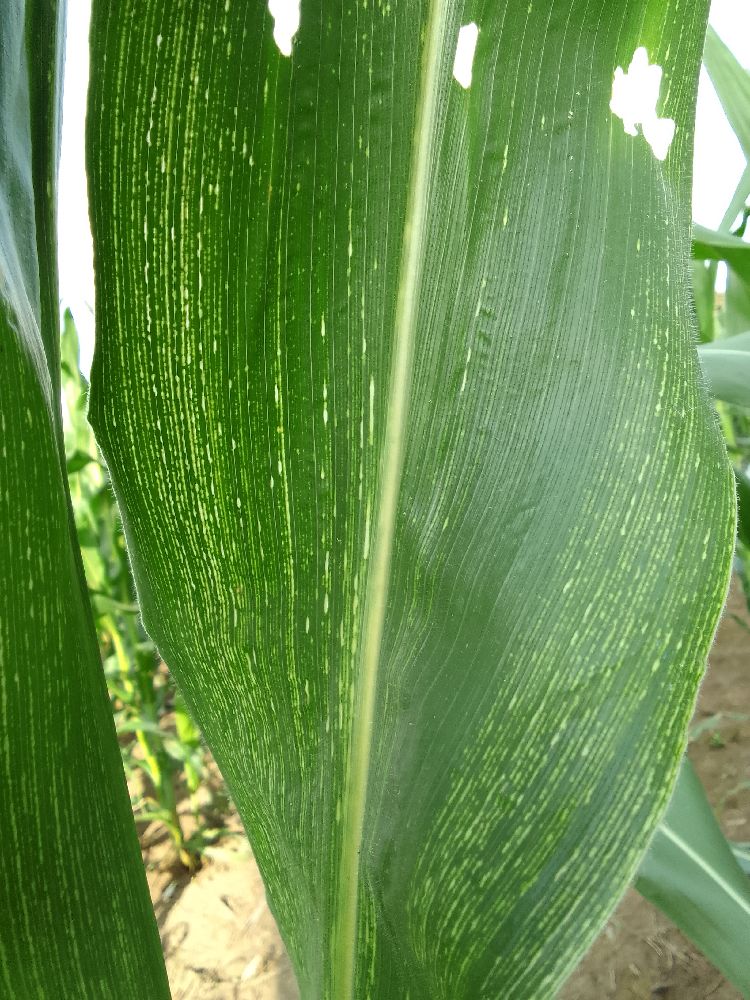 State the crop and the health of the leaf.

maize, maize streak virus
